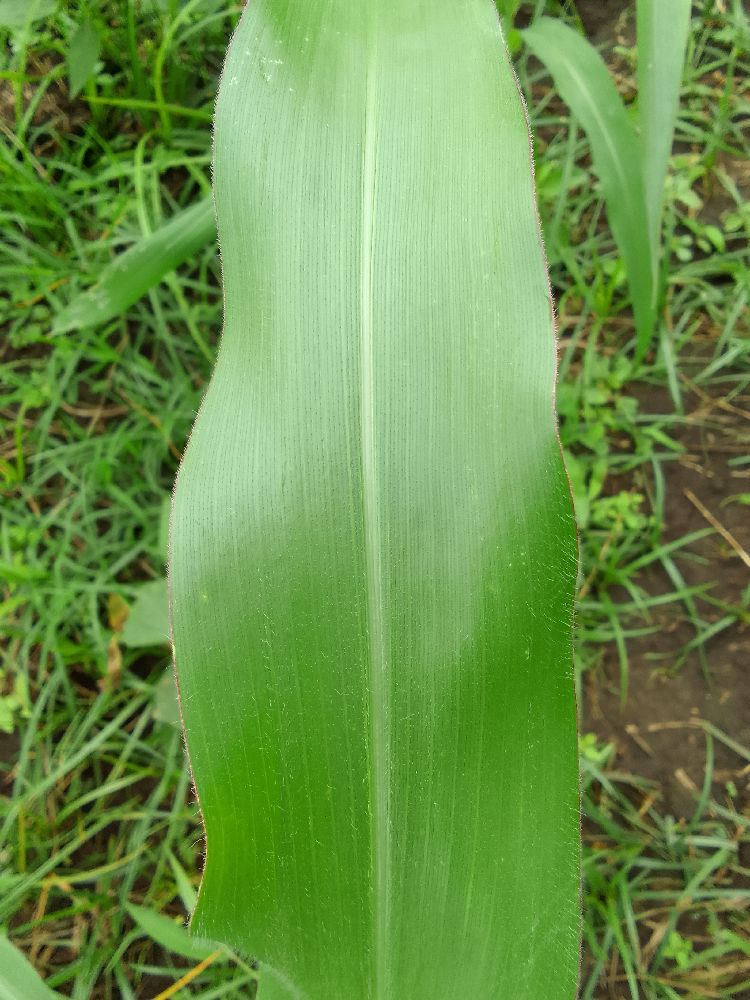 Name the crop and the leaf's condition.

maize, healthy
